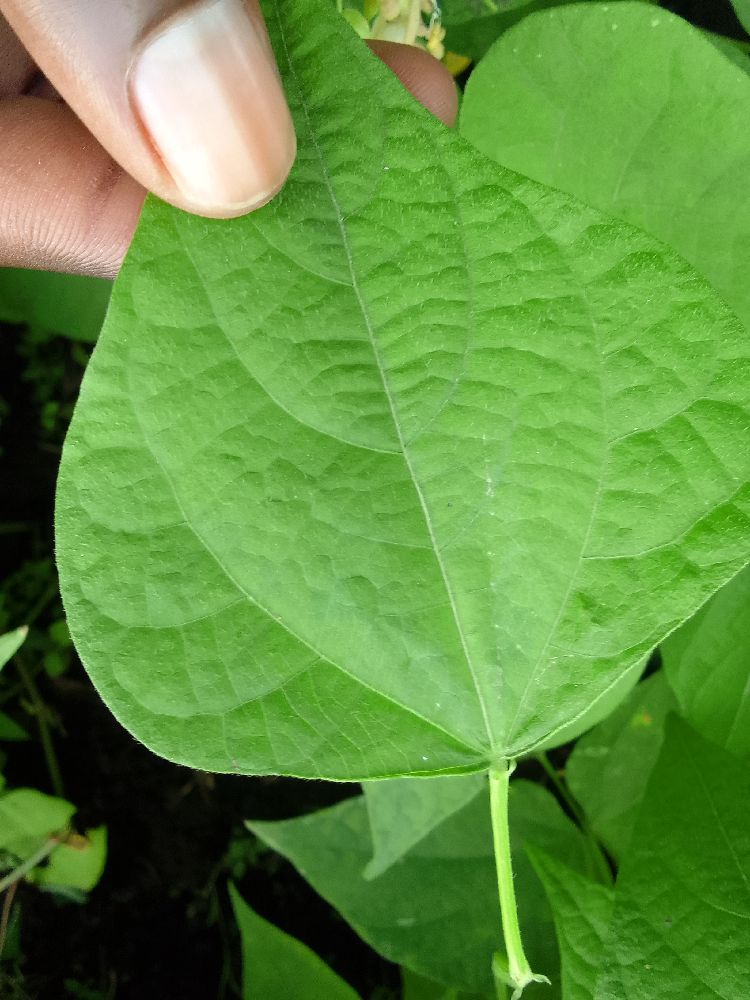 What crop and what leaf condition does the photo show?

common bean, healthy
